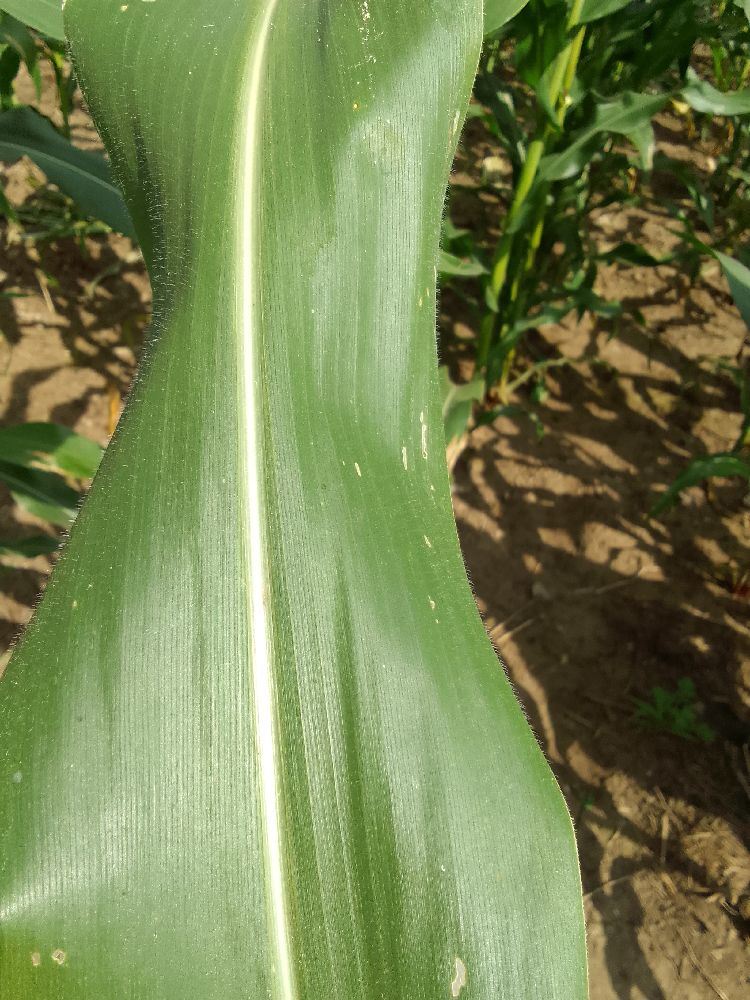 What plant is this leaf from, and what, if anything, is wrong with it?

maize, healthy
